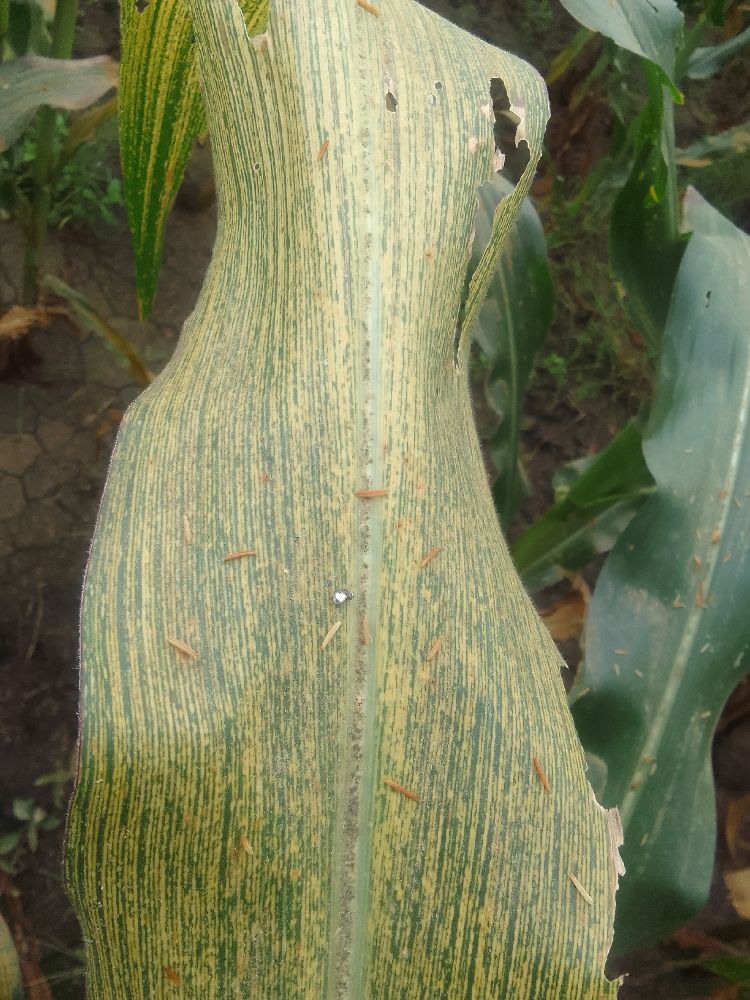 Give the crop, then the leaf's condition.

maize, maize streak virus
